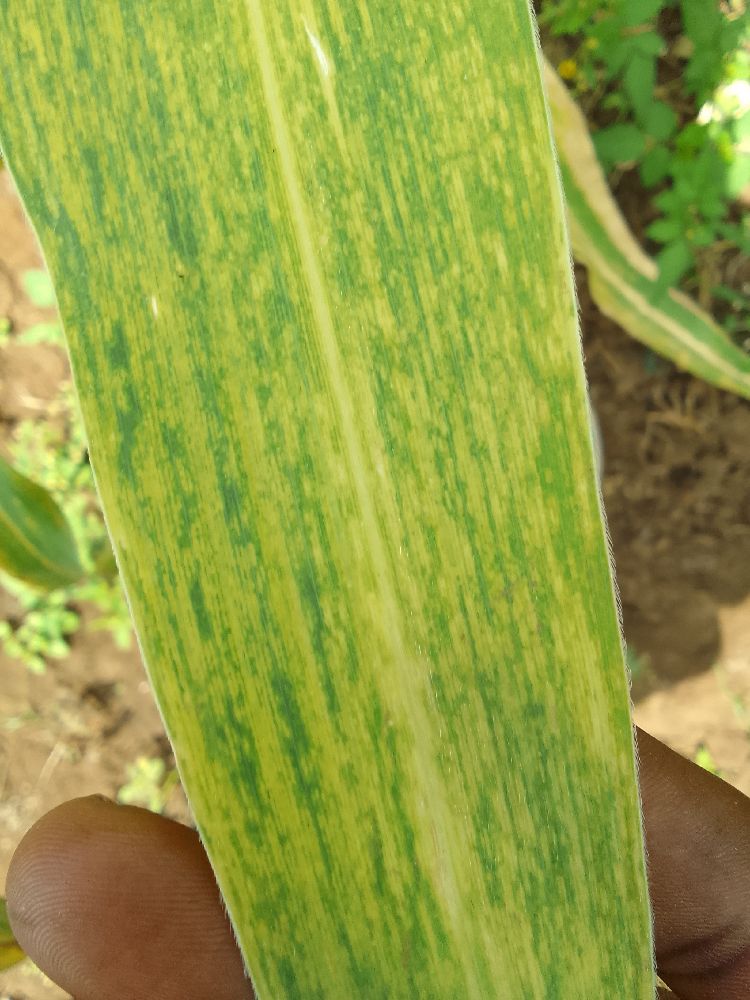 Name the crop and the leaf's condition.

maize, maize lethal necrosis
